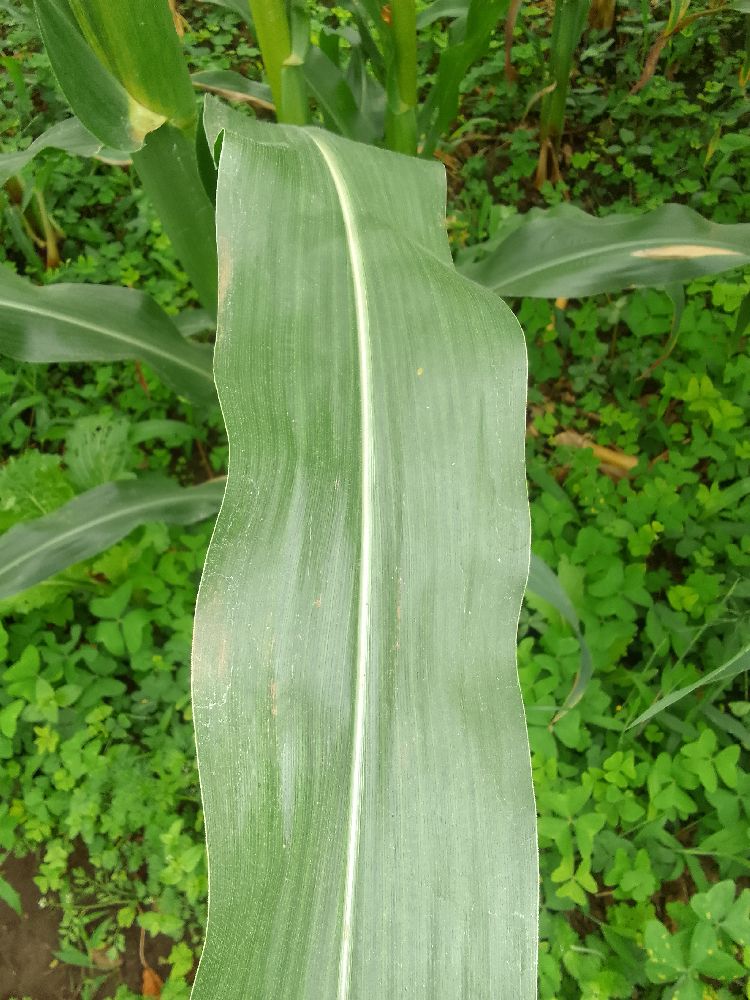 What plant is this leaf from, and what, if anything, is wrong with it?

maize, healthy
